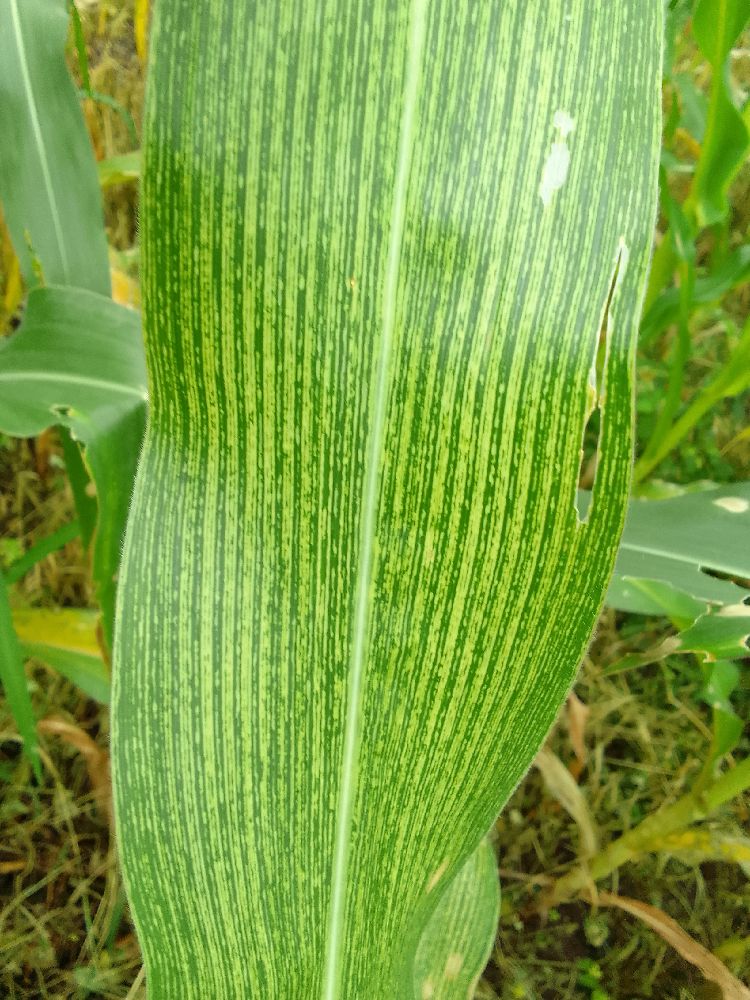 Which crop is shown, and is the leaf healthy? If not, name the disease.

maize, maize streak virus
